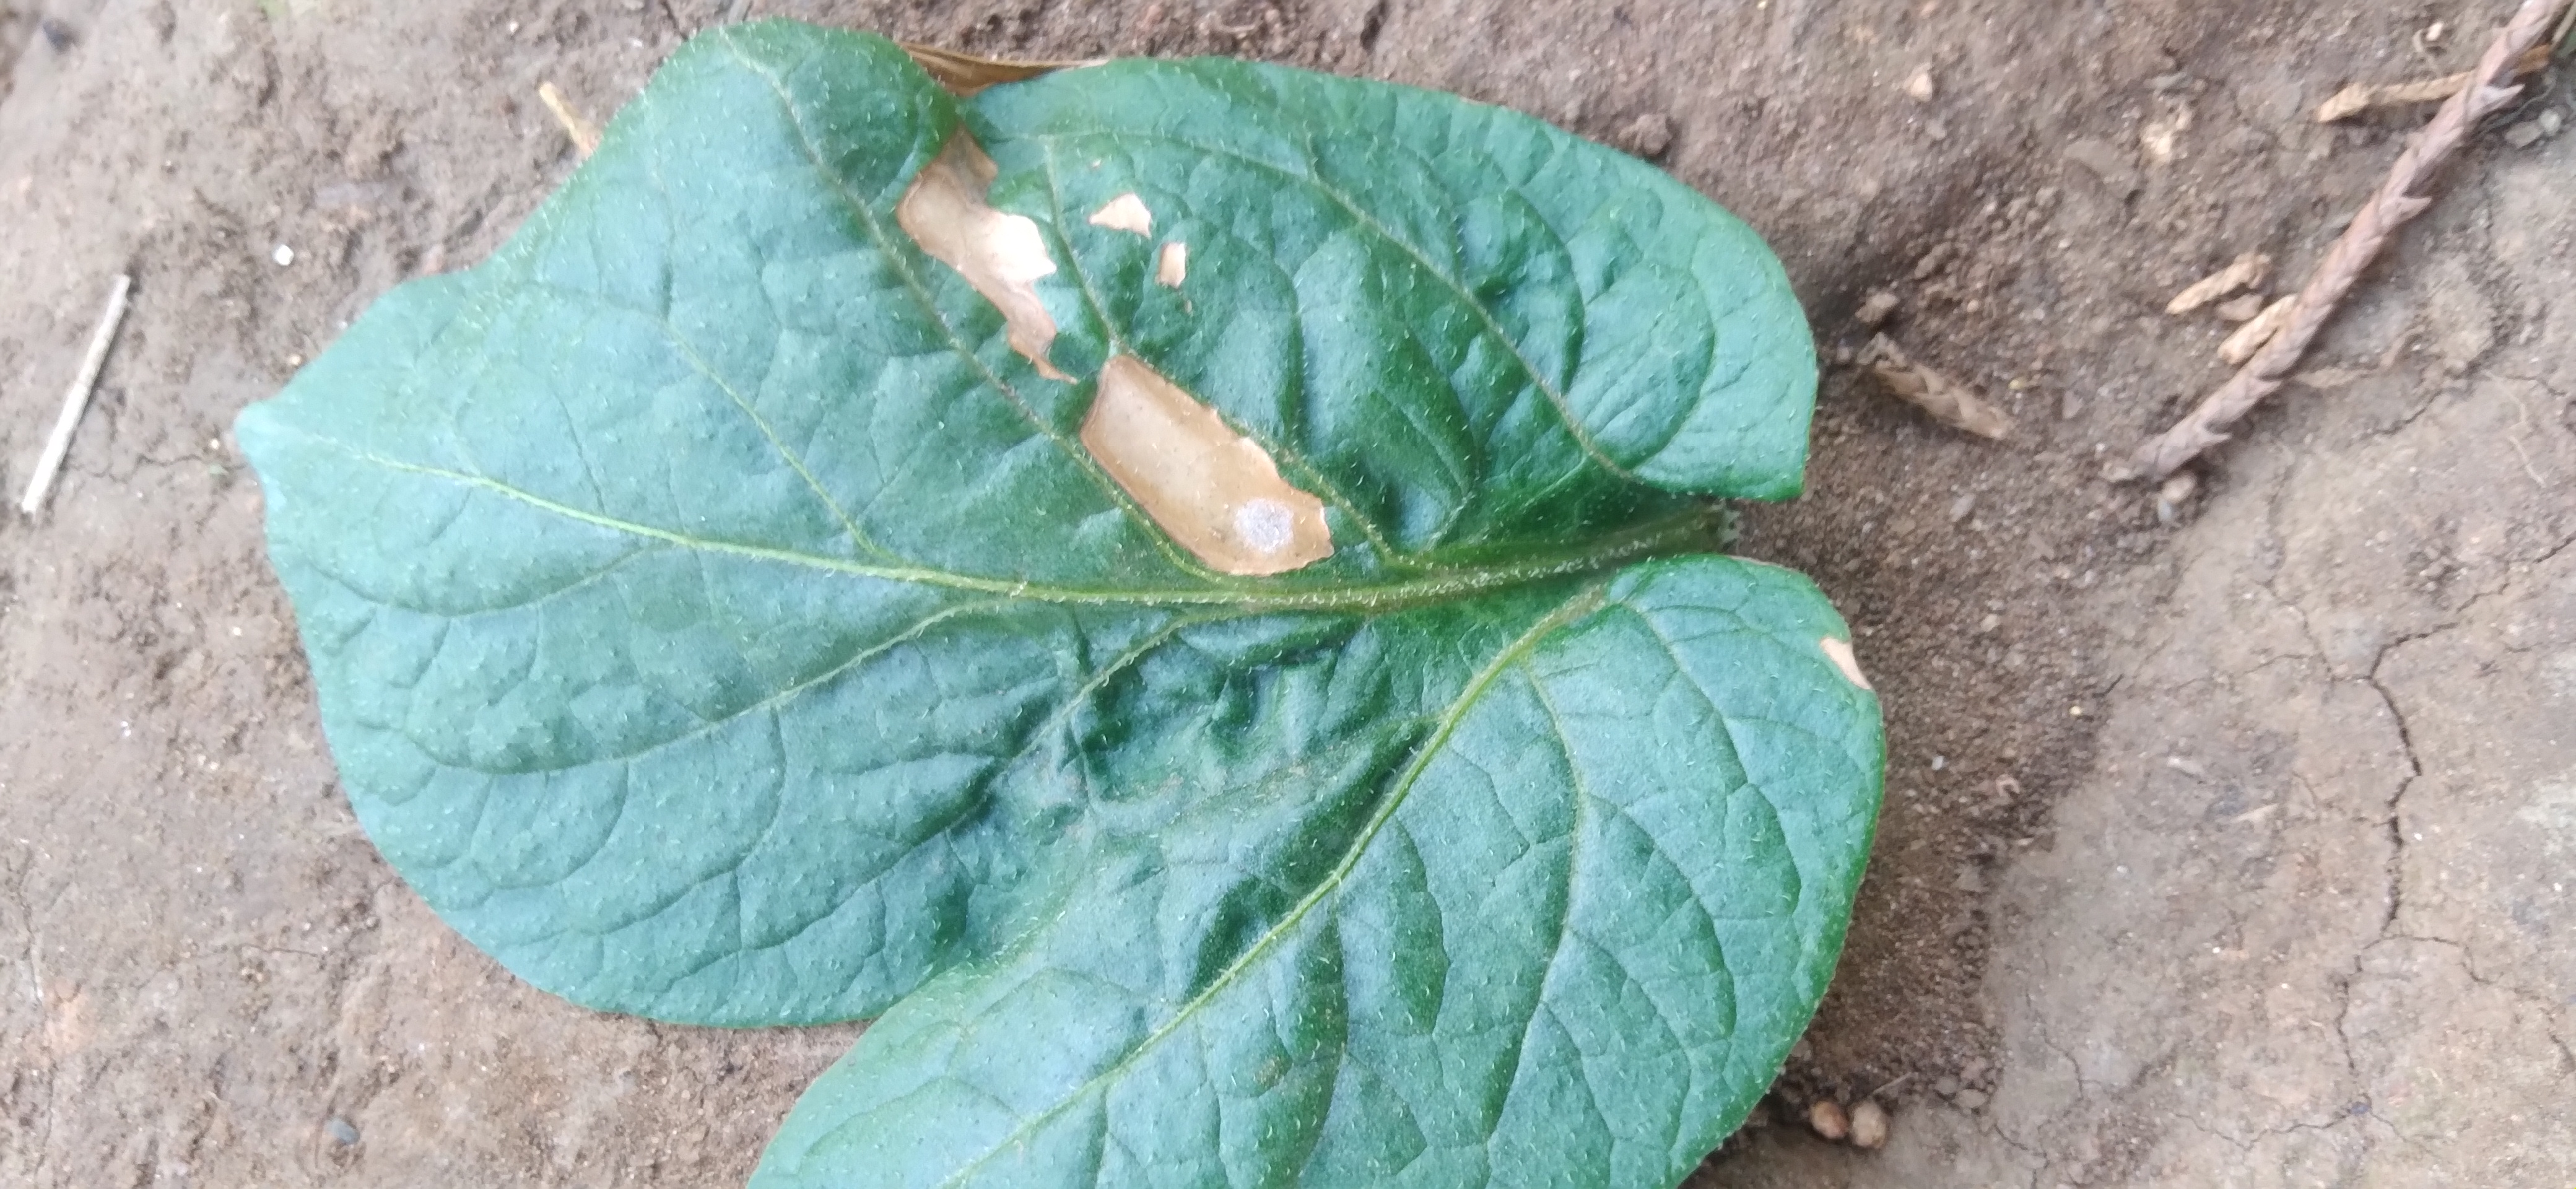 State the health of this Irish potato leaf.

early blight
